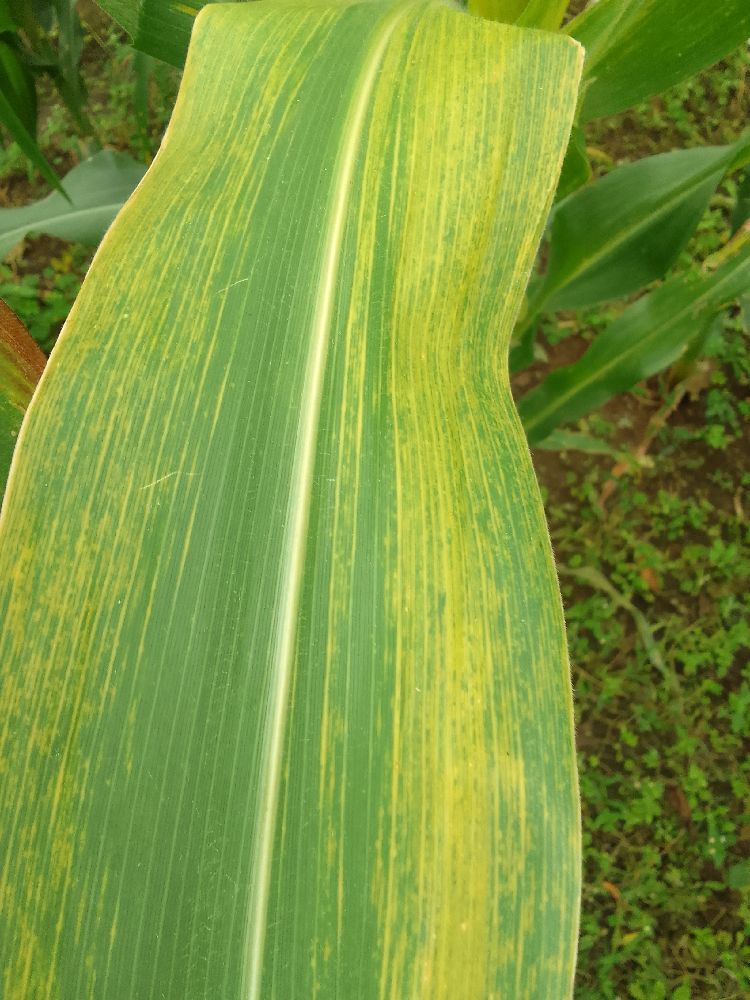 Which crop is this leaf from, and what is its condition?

maize, maize lethal necrosis
